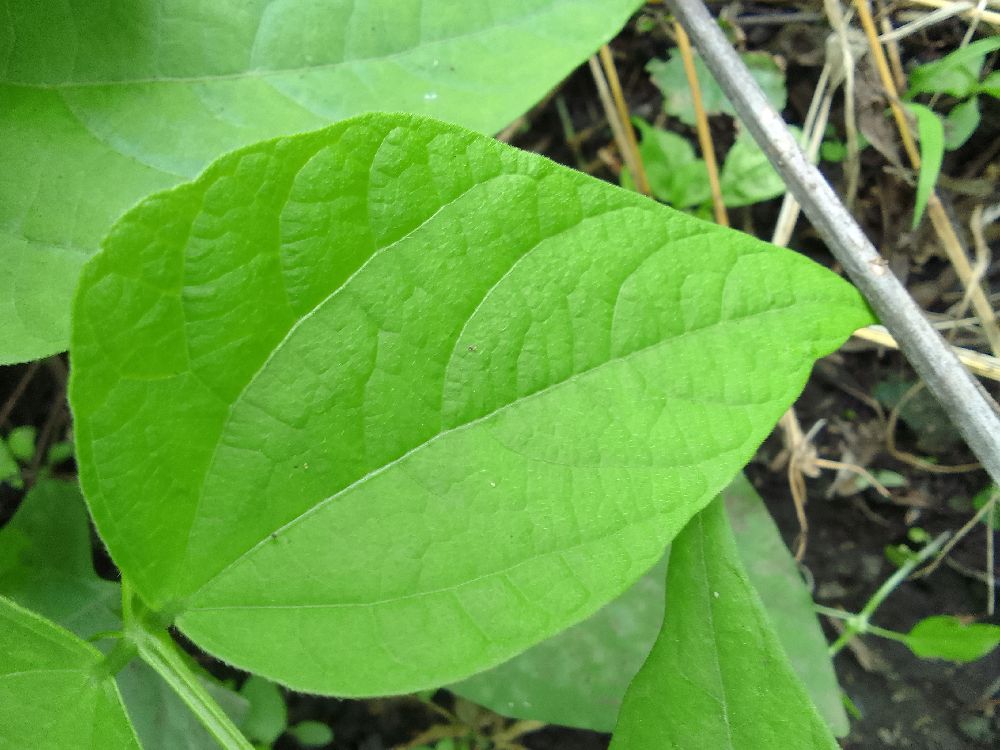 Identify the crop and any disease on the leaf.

common bean, healthy
